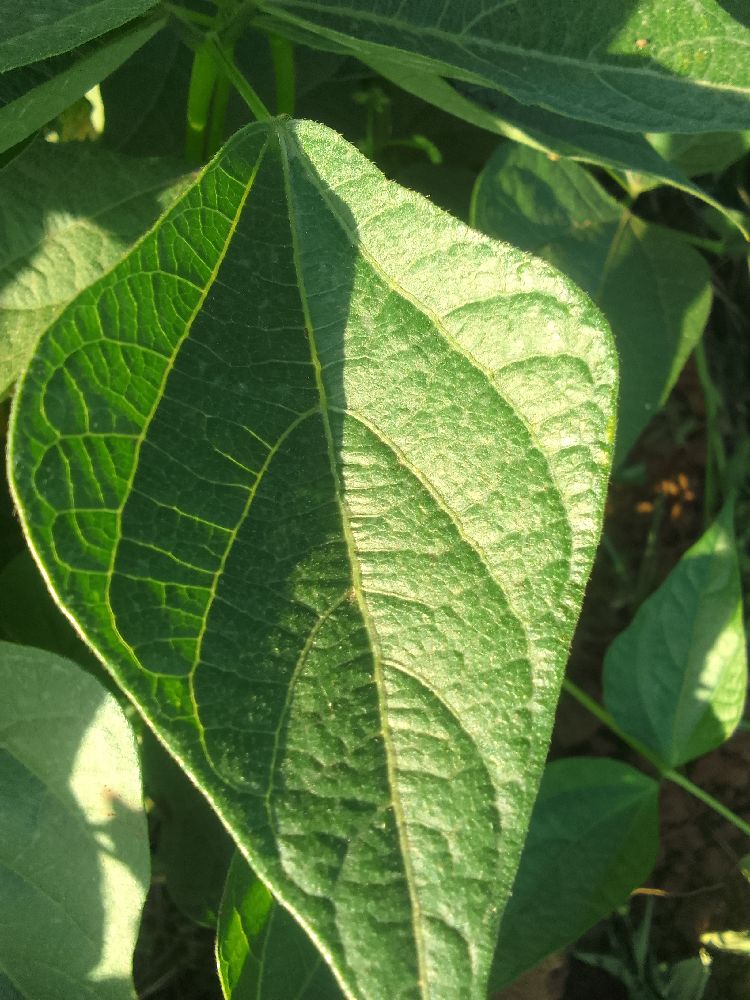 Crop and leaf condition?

common bean, healthy
